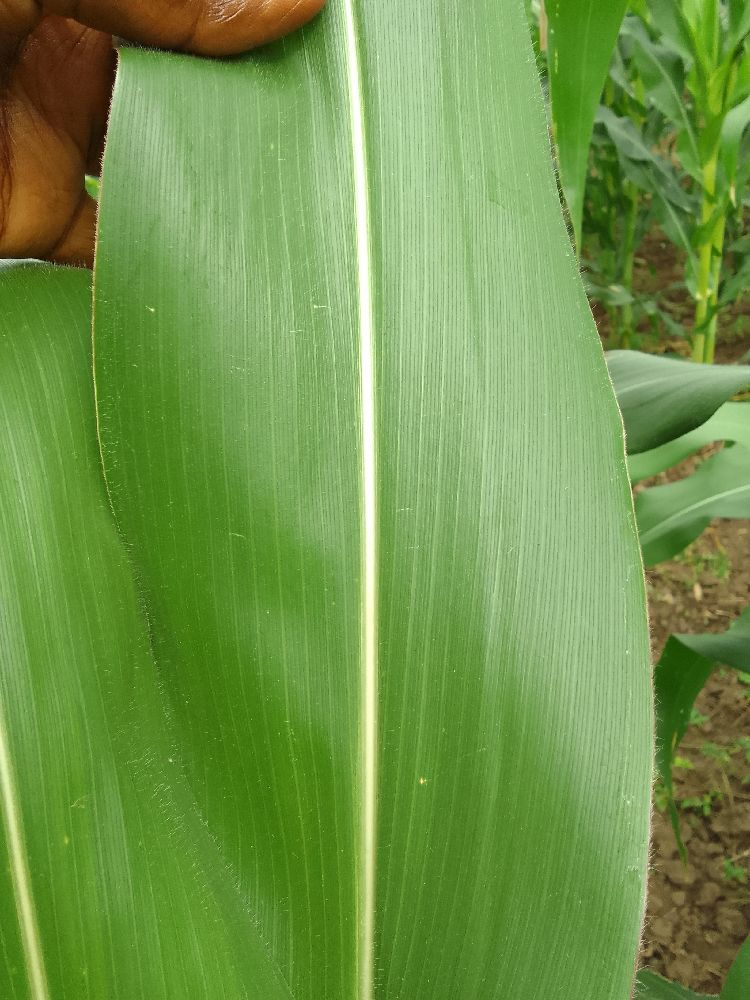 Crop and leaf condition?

maize, healthy
